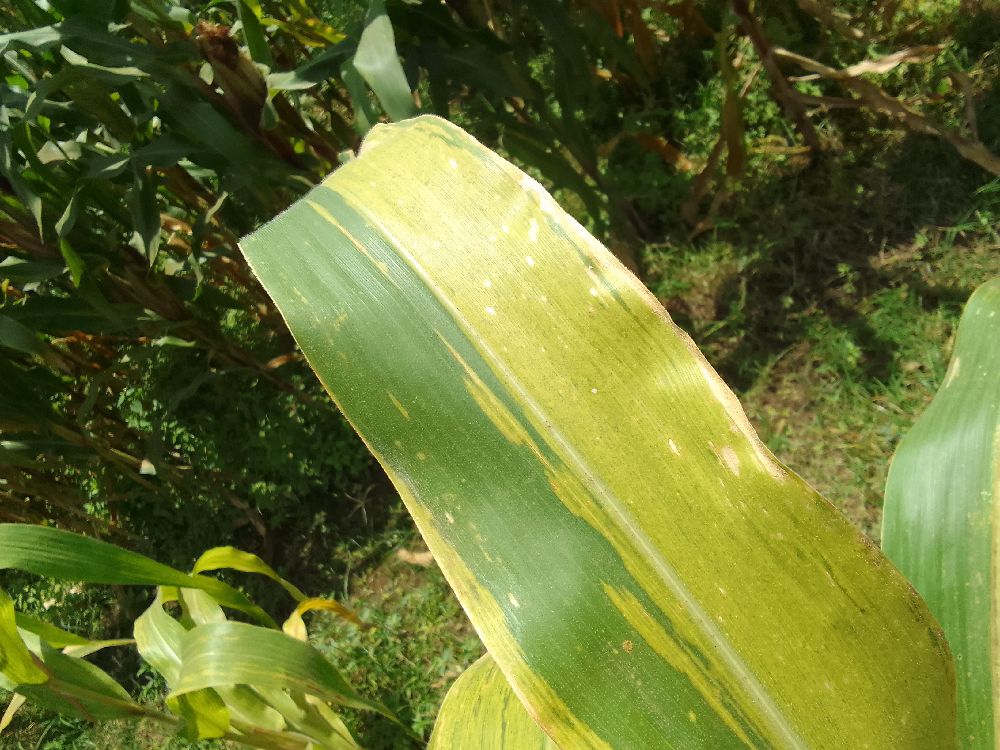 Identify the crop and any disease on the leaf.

maize, maize lethal necrosis
